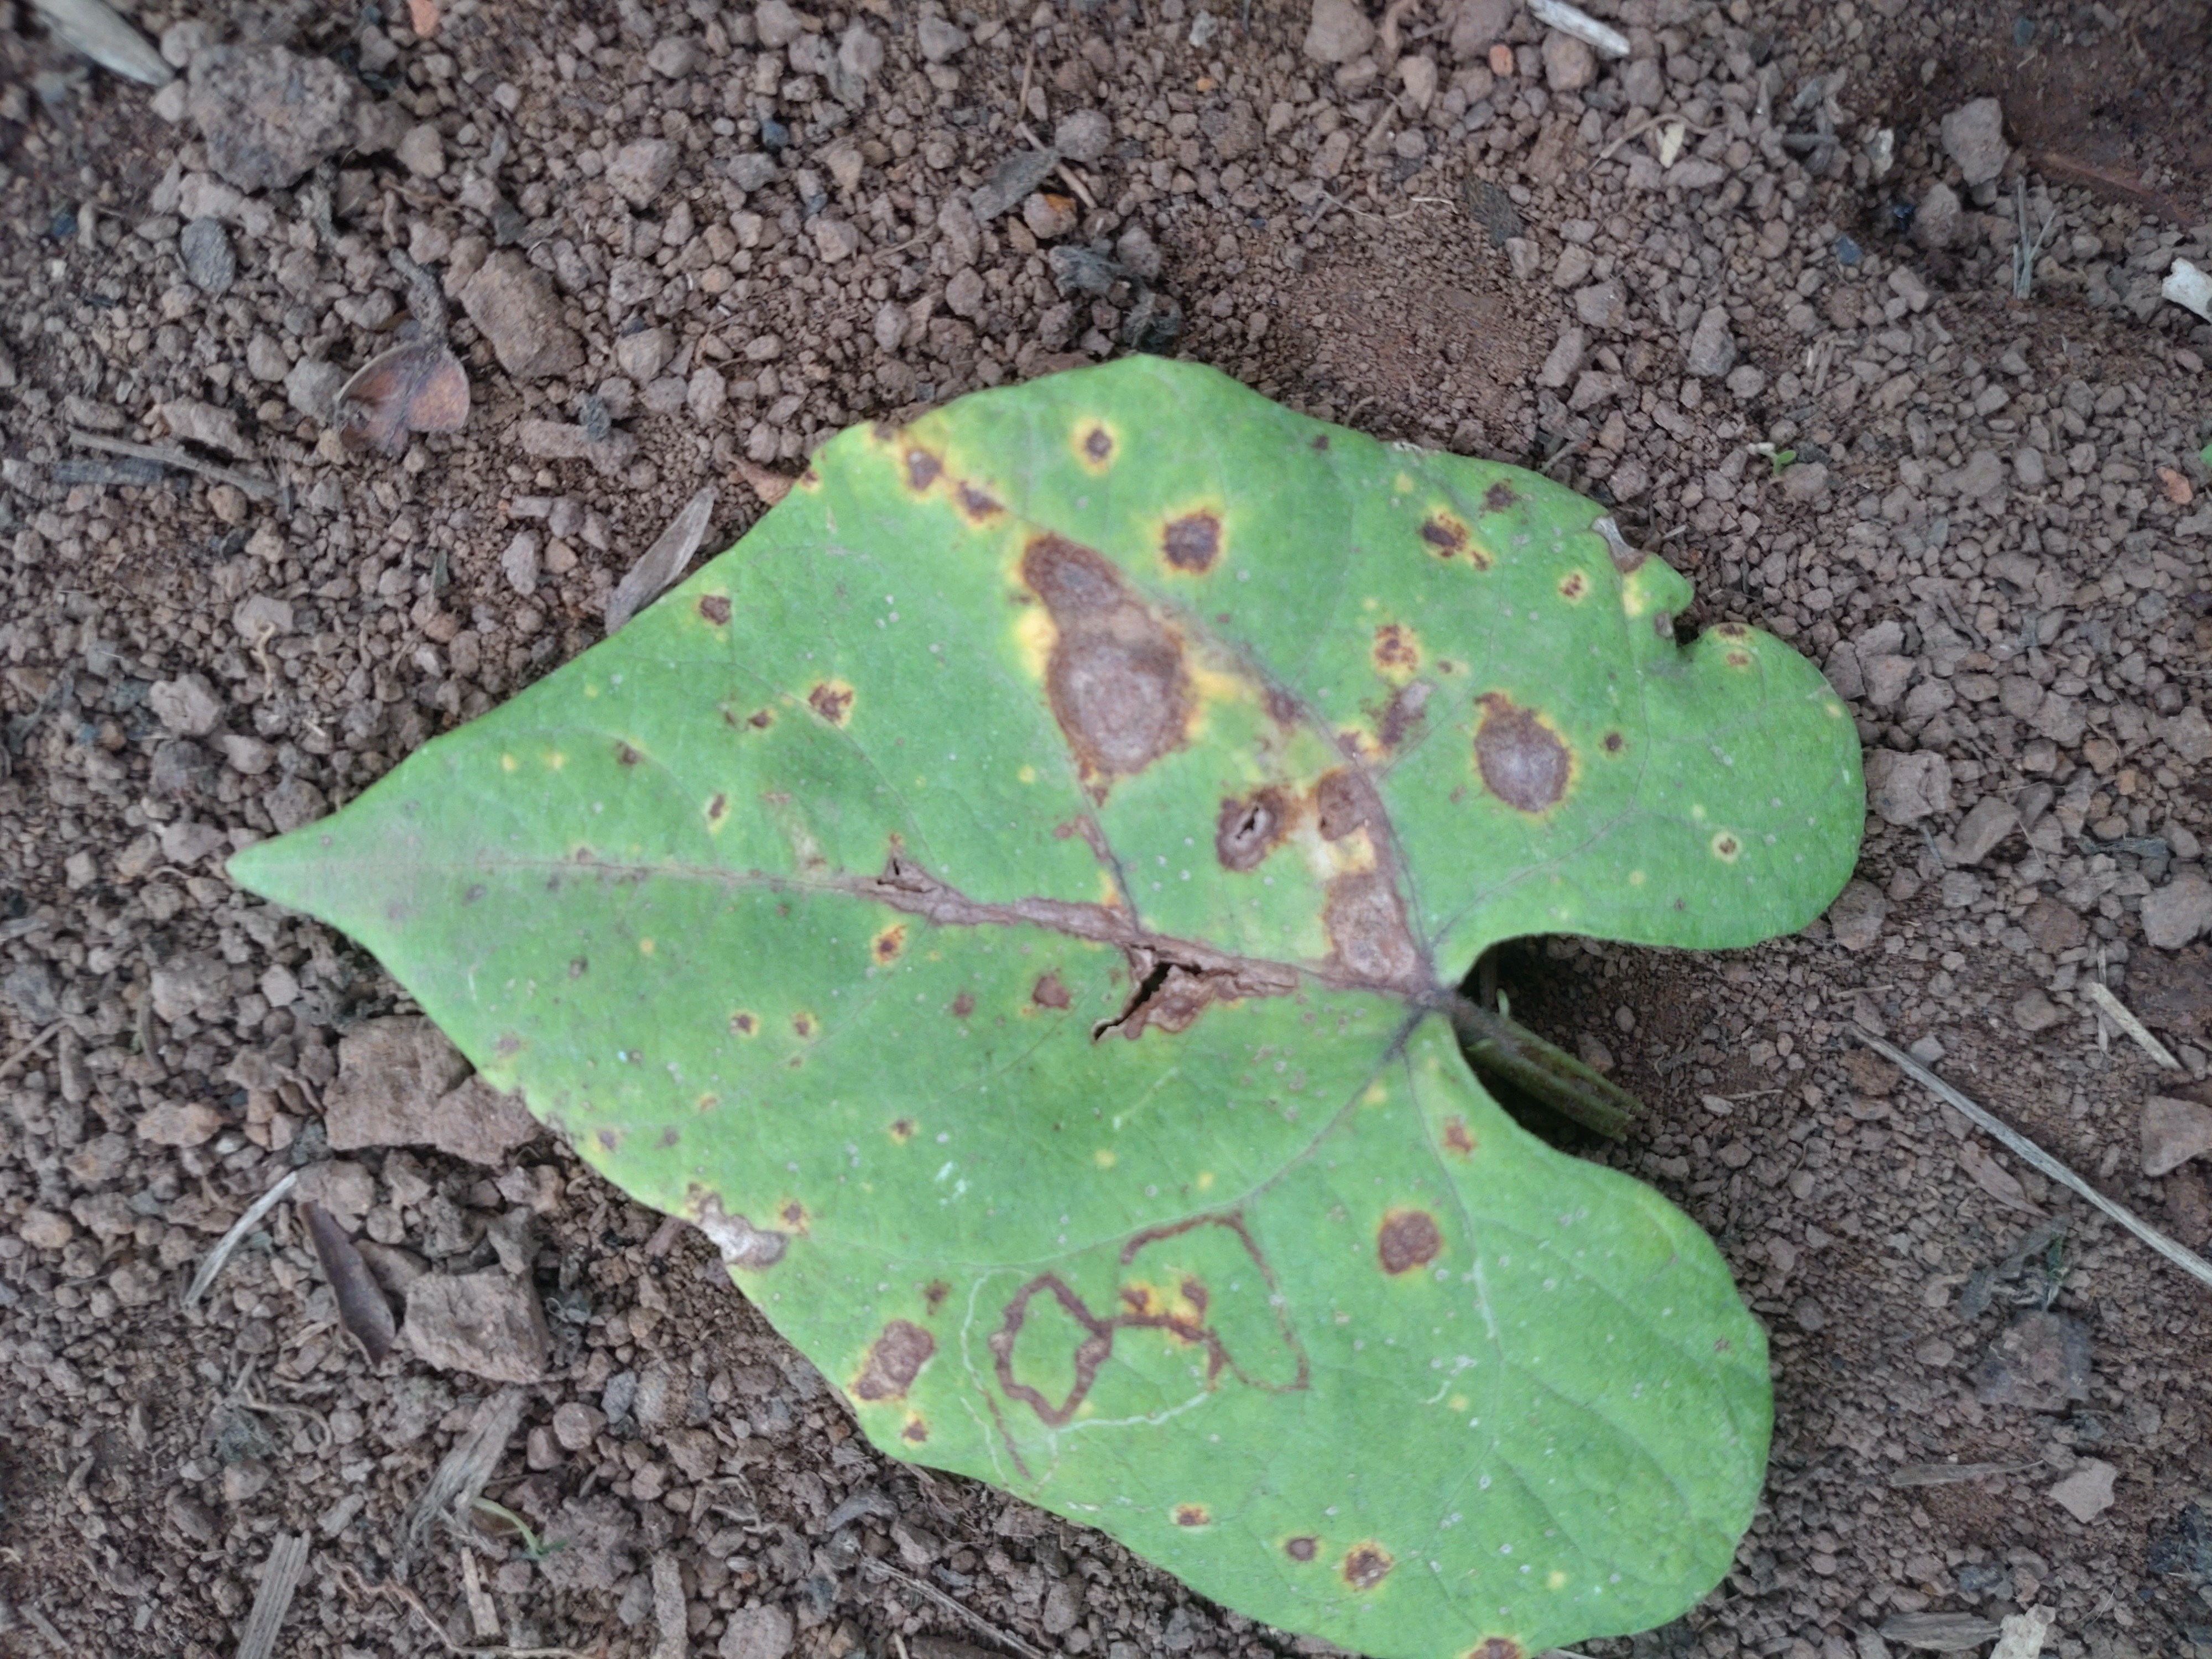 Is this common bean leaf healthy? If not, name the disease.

rust
